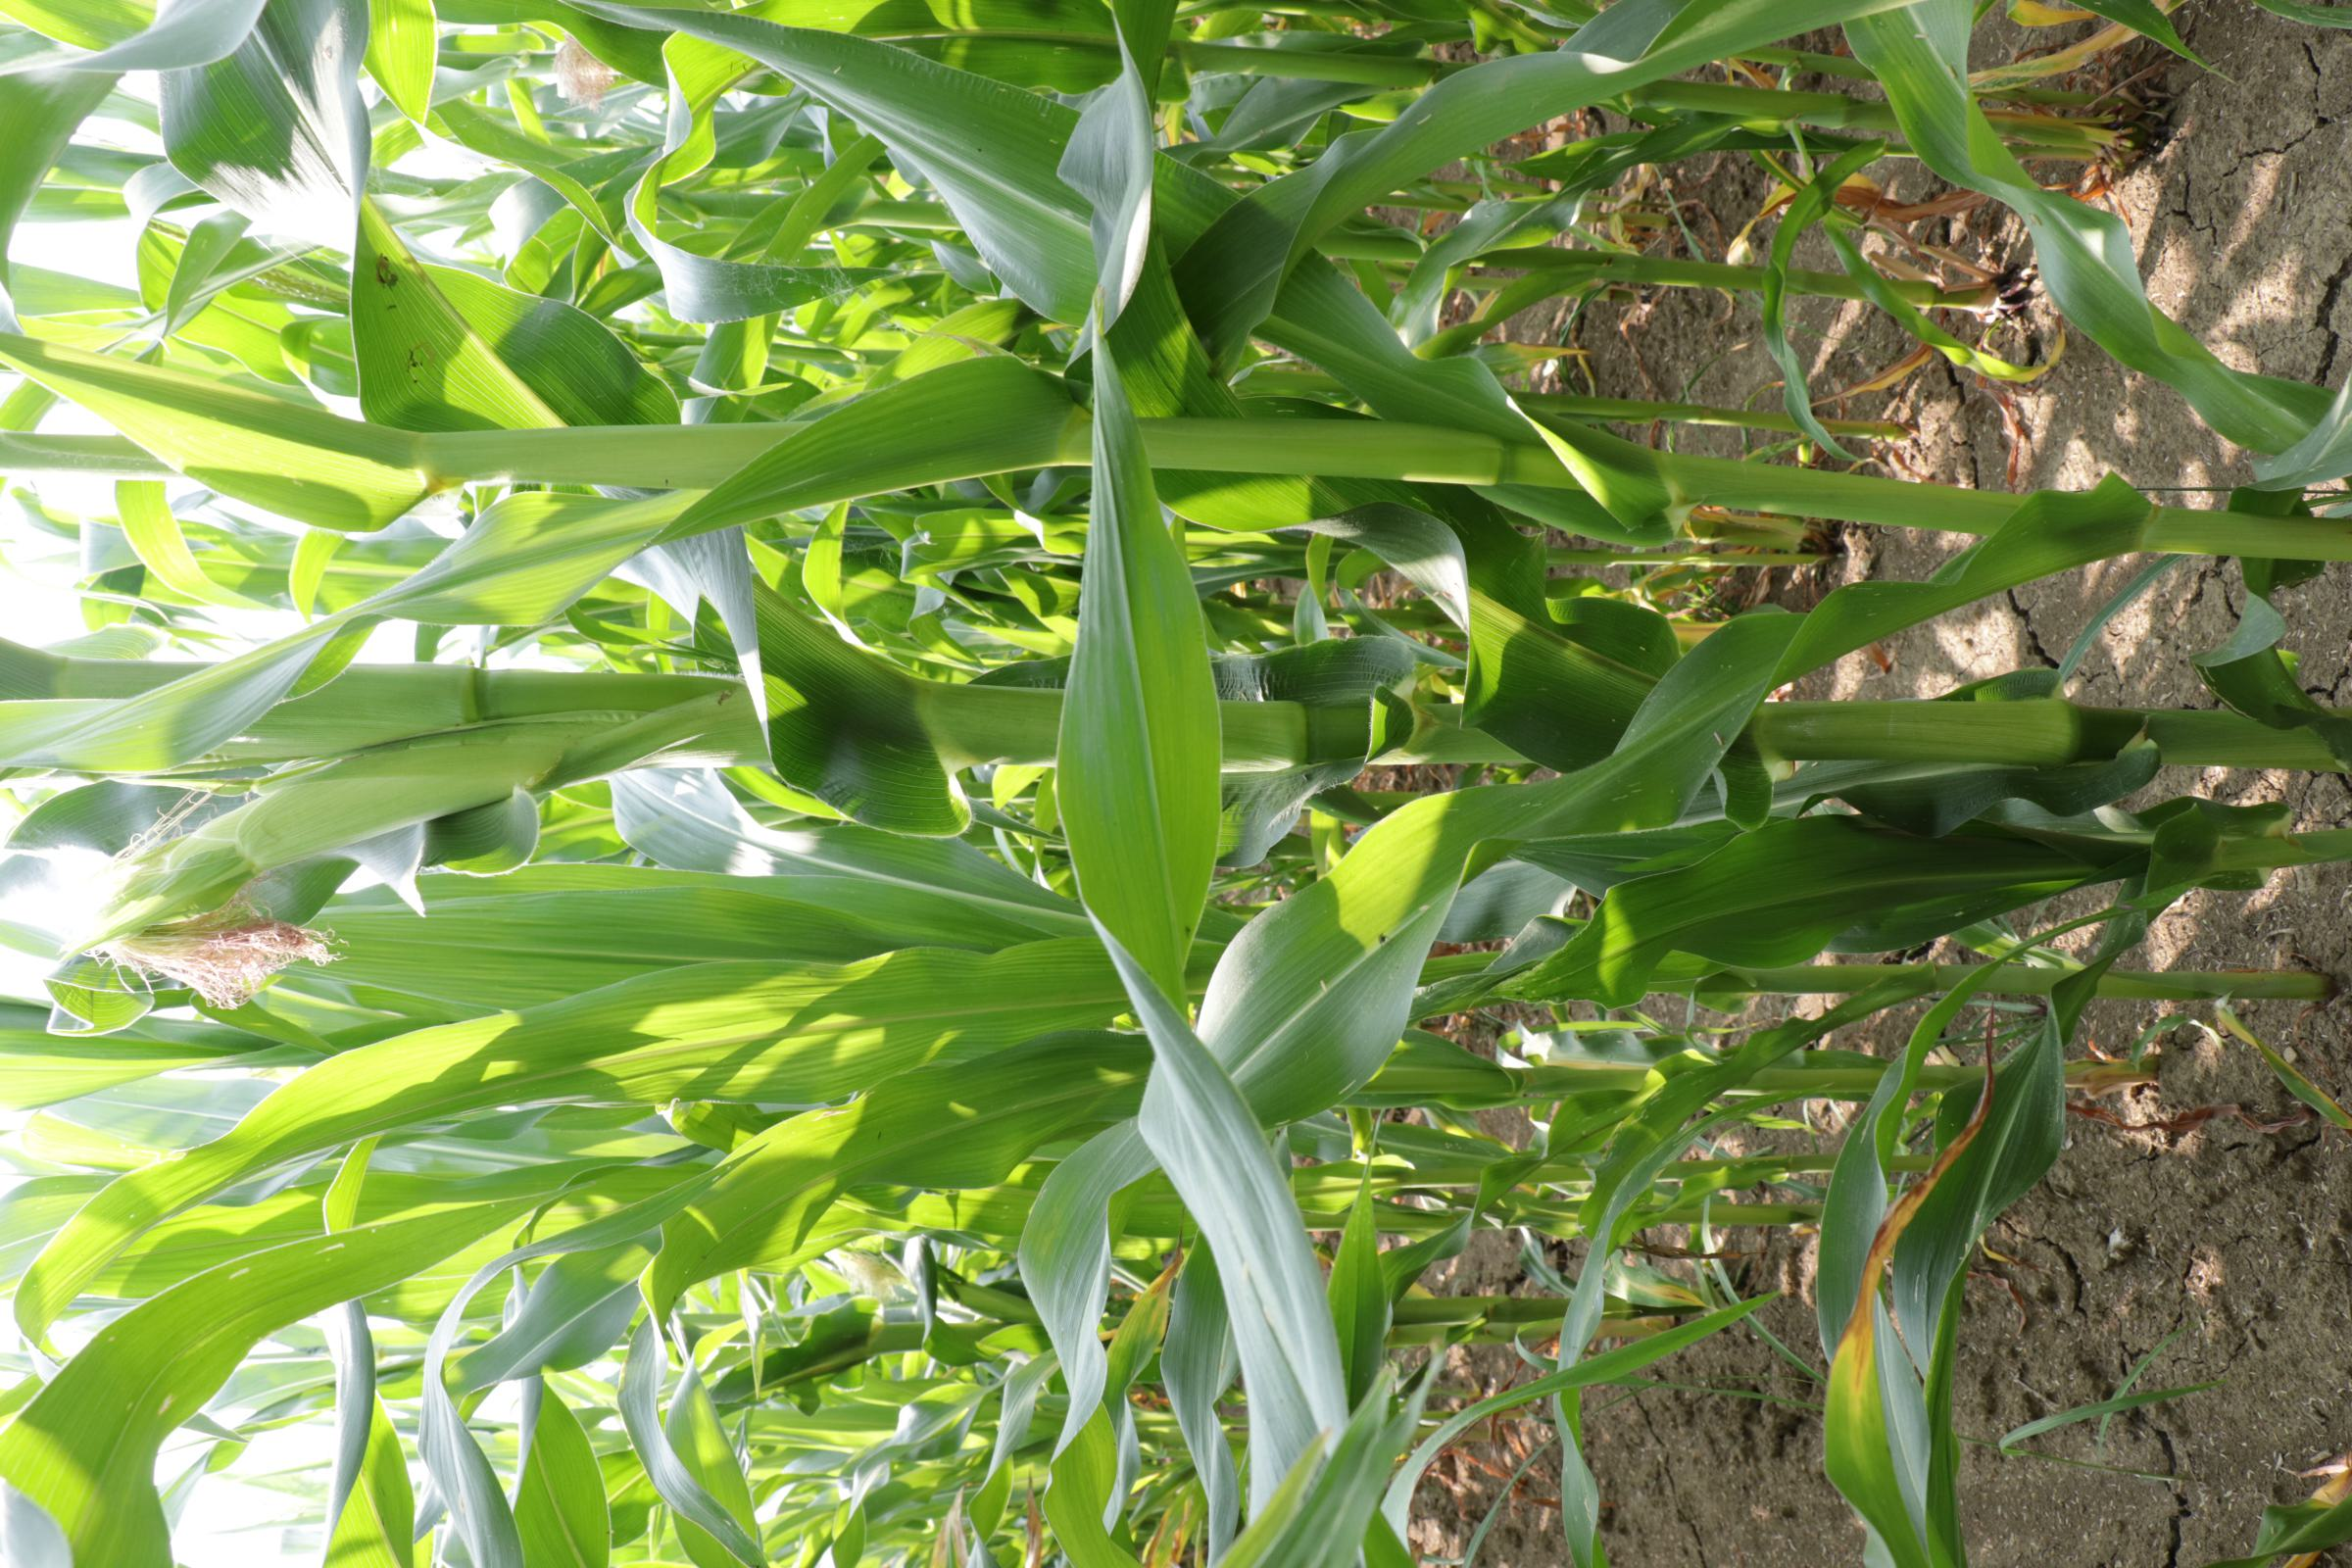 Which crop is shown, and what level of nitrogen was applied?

maize, full nitrogen fertilisation
